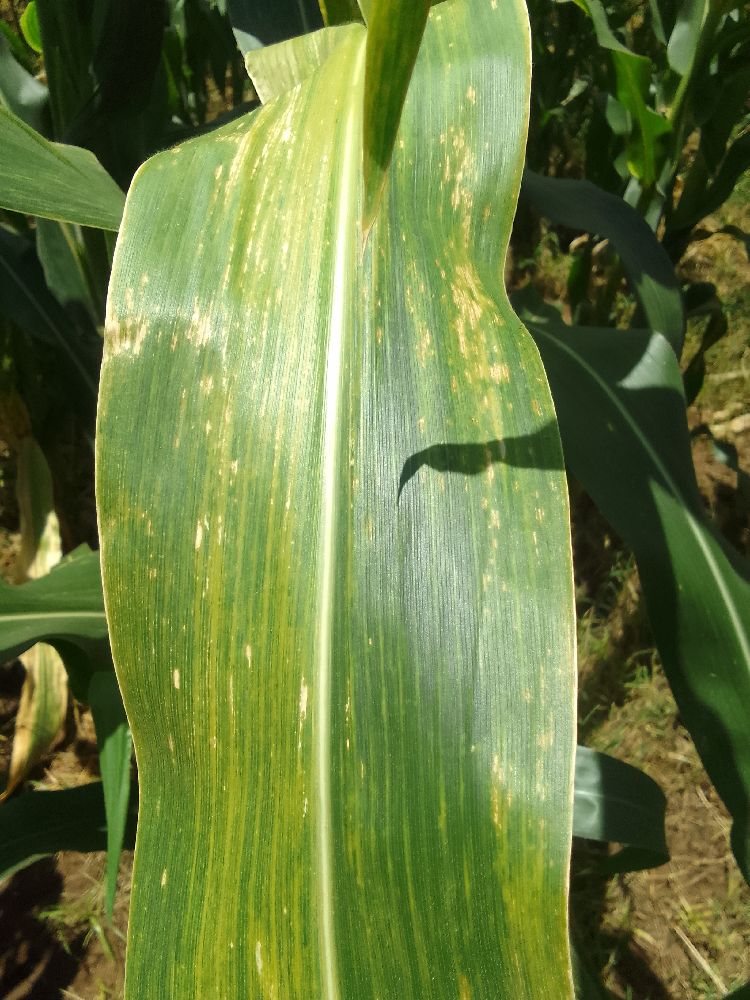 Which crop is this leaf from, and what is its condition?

maize, maize lethal necrosis
